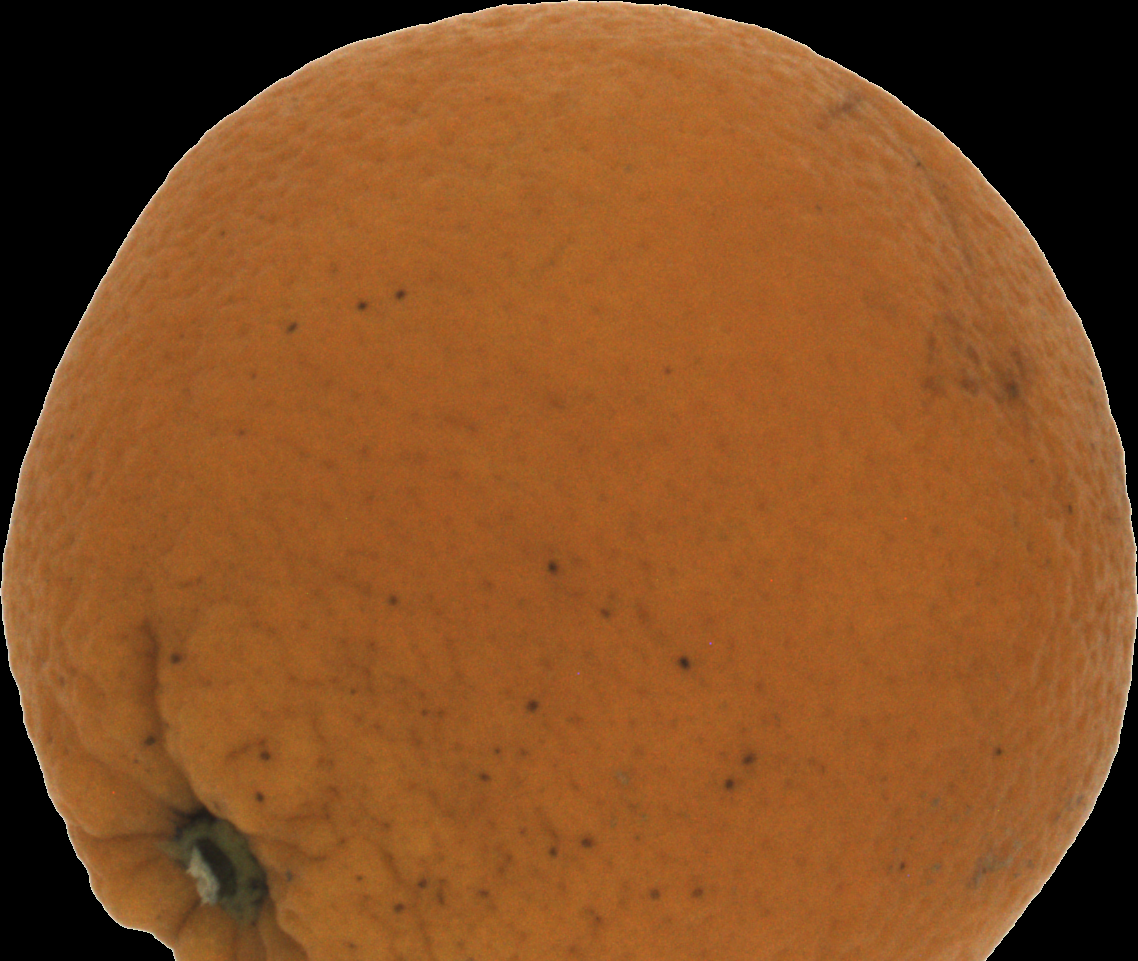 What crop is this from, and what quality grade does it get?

orange, bad
